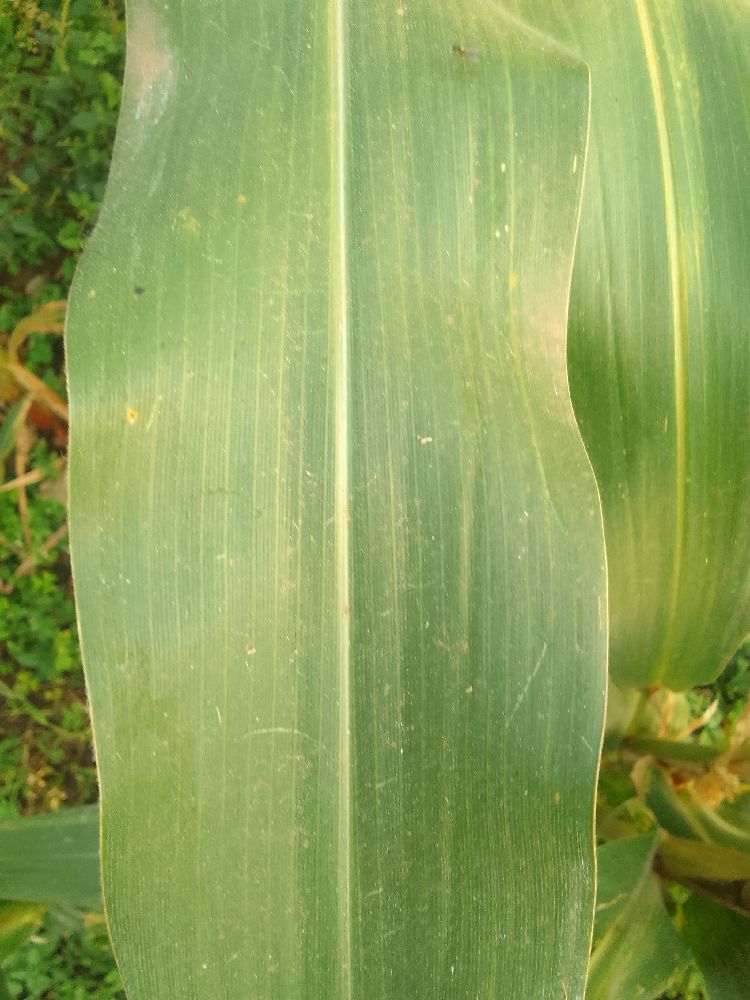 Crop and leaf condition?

maize, healthy
